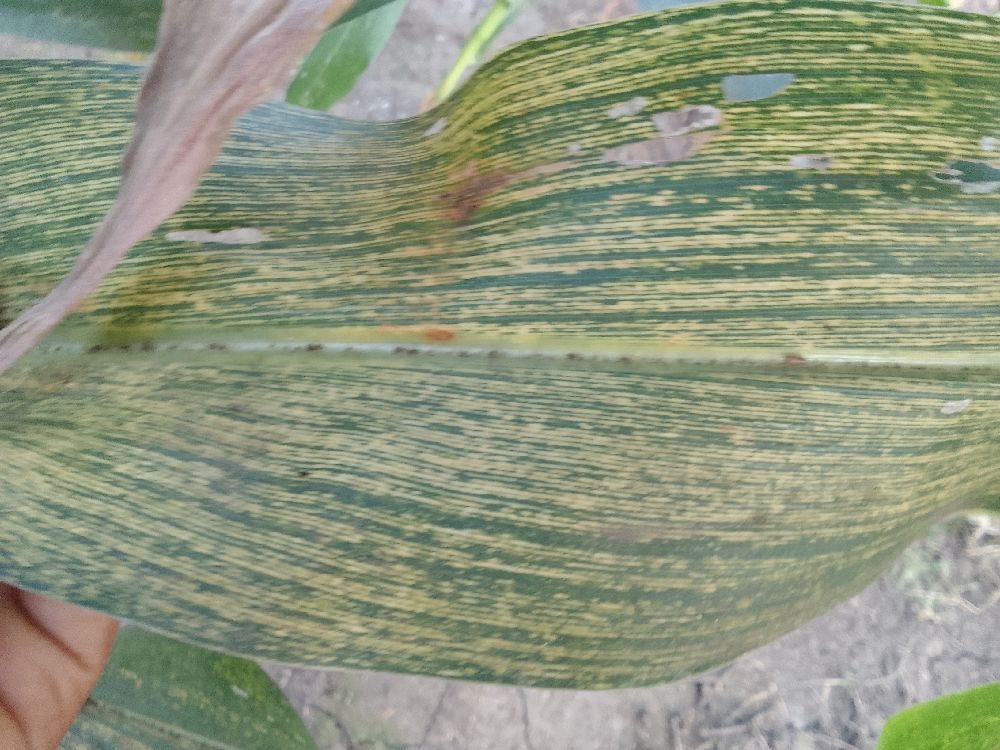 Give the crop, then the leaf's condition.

maize, maize streak virus
